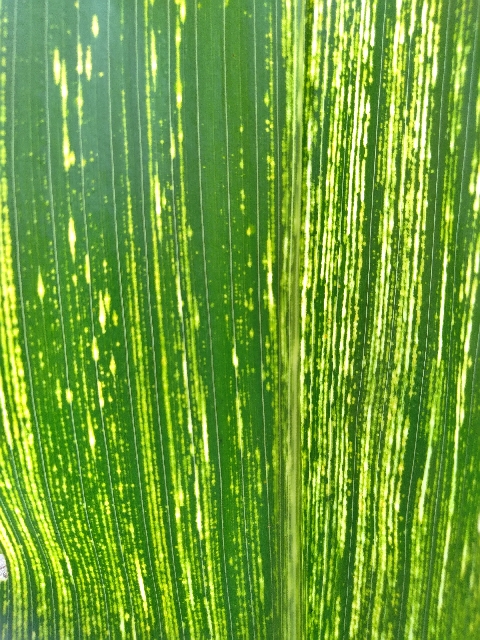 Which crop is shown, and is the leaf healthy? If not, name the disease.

maize, maize streak virus
